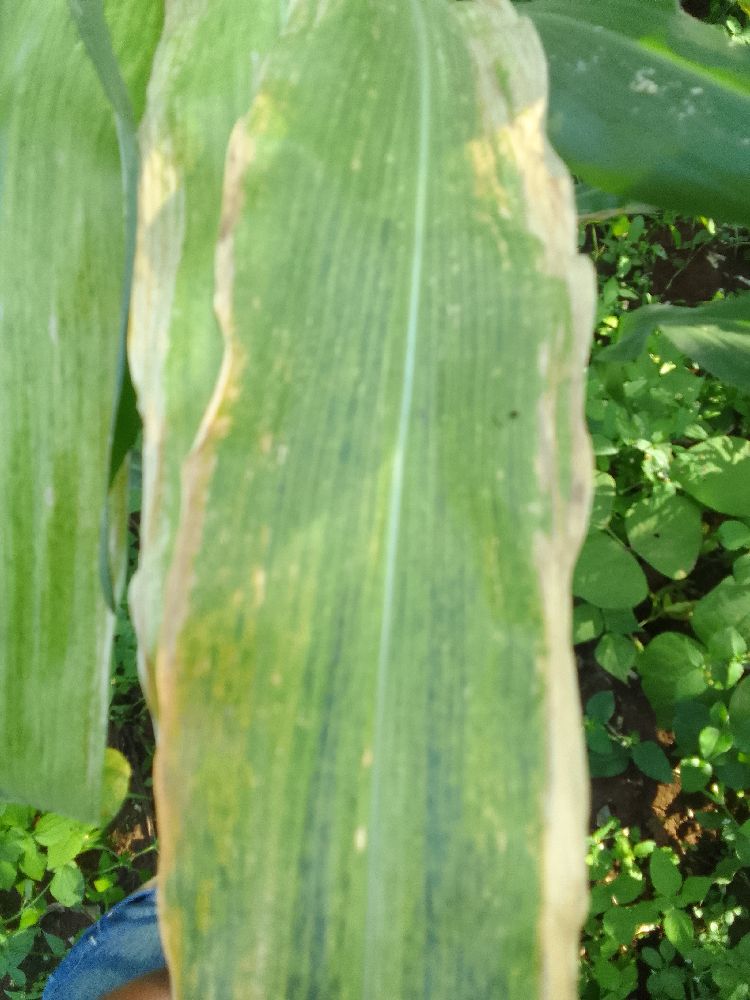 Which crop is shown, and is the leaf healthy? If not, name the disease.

maize, maize lethal necrosis
